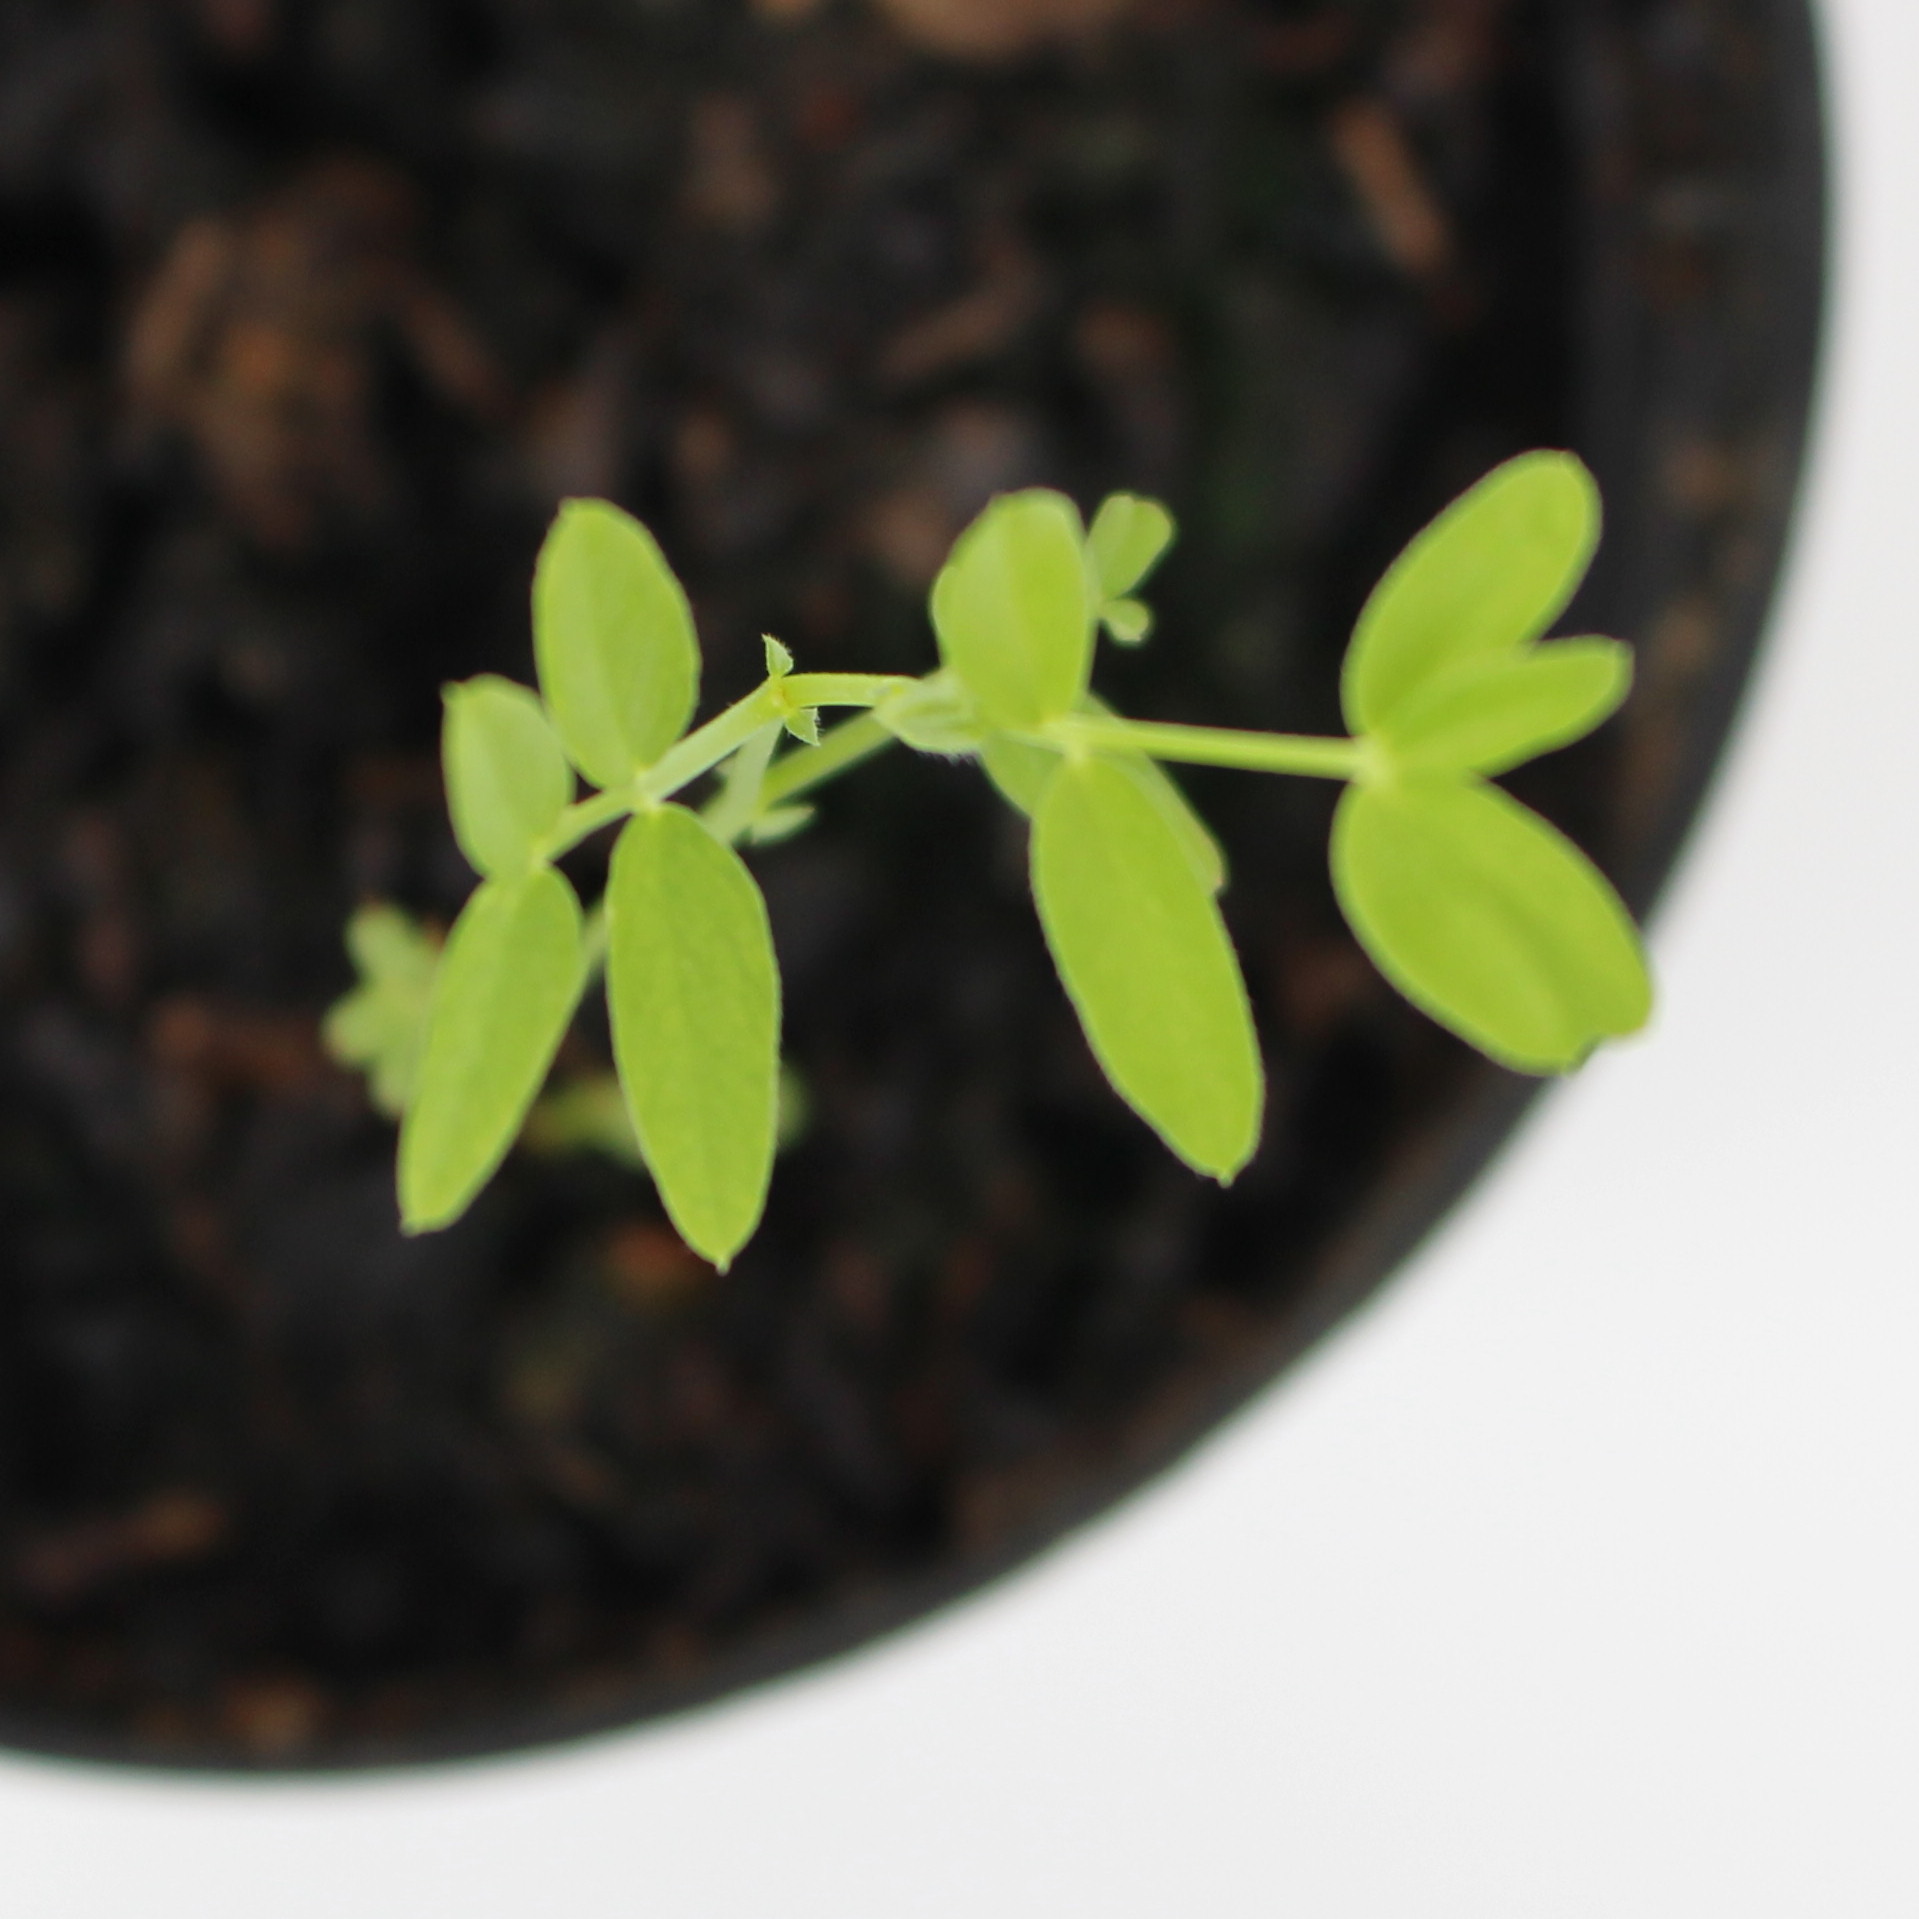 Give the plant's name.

Vicia sativa
